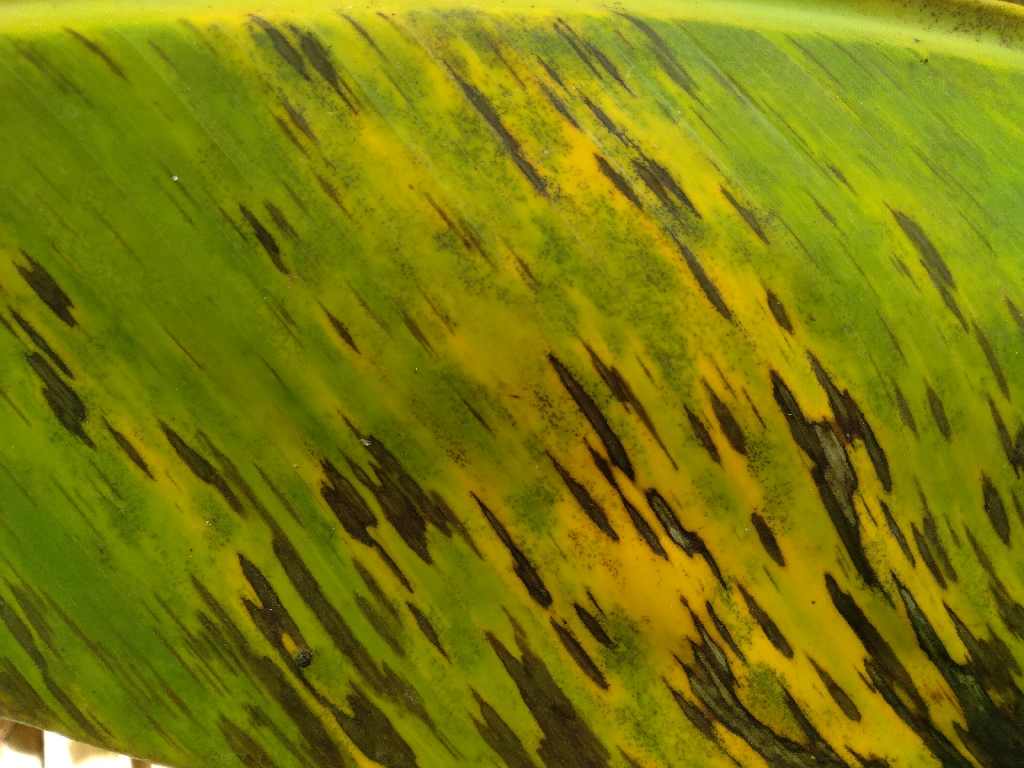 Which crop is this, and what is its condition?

banana, black sigatoka
